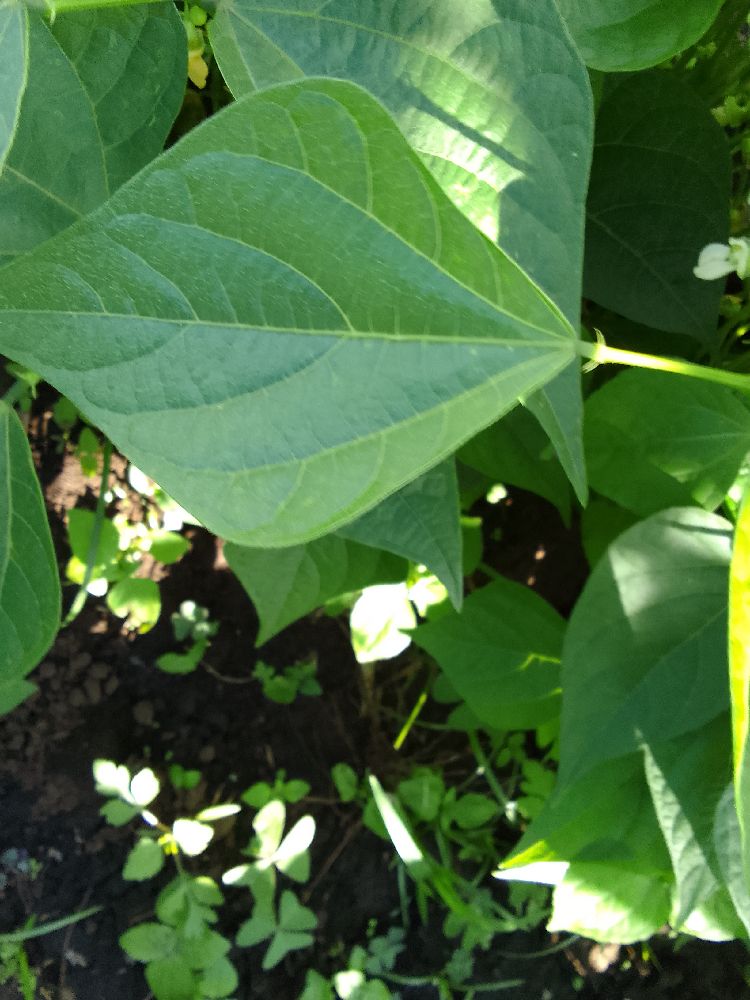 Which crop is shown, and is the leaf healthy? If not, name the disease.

common bean, healthy
